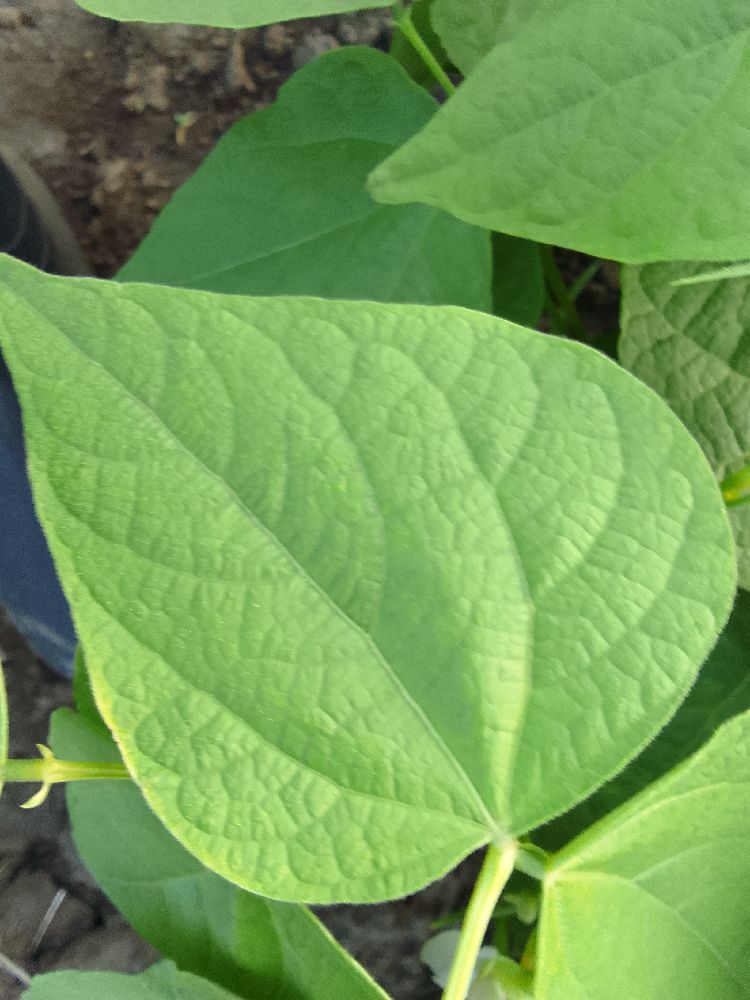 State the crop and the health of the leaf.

common bean, healthy
